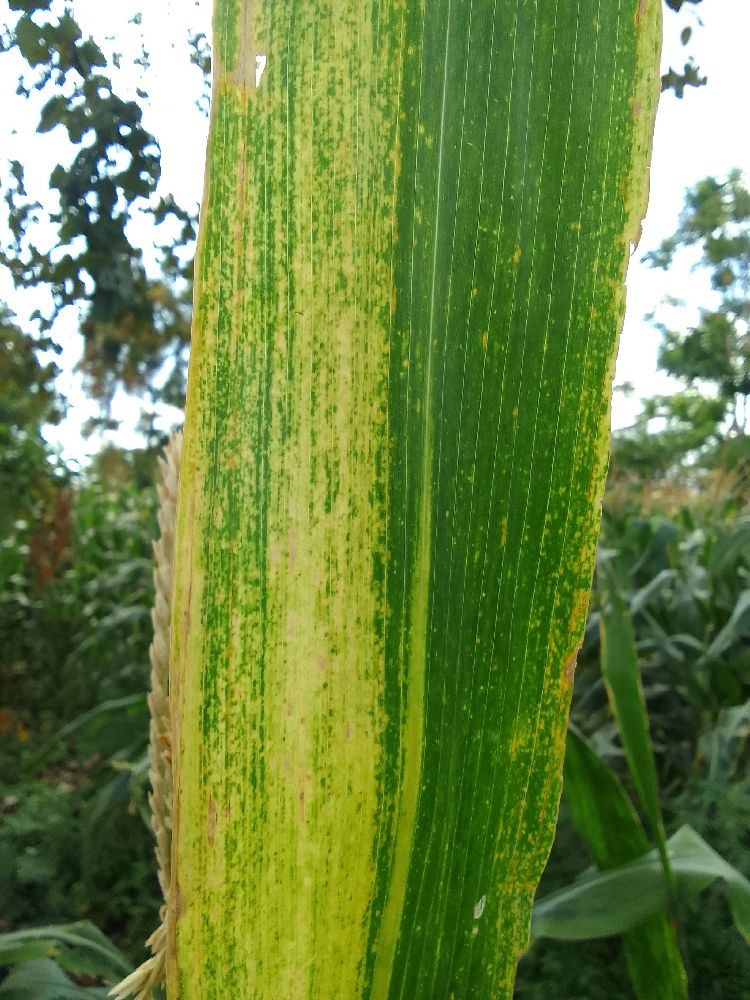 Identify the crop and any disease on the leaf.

maize, maize lethal necrosis
